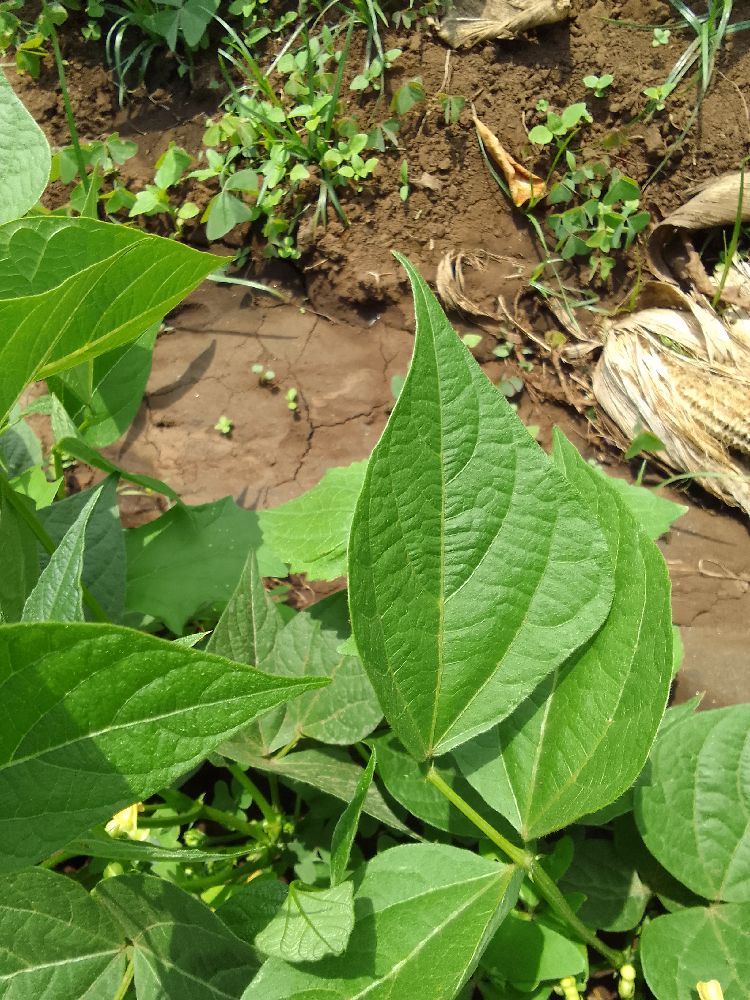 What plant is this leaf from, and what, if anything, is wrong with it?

common bean, healthy
